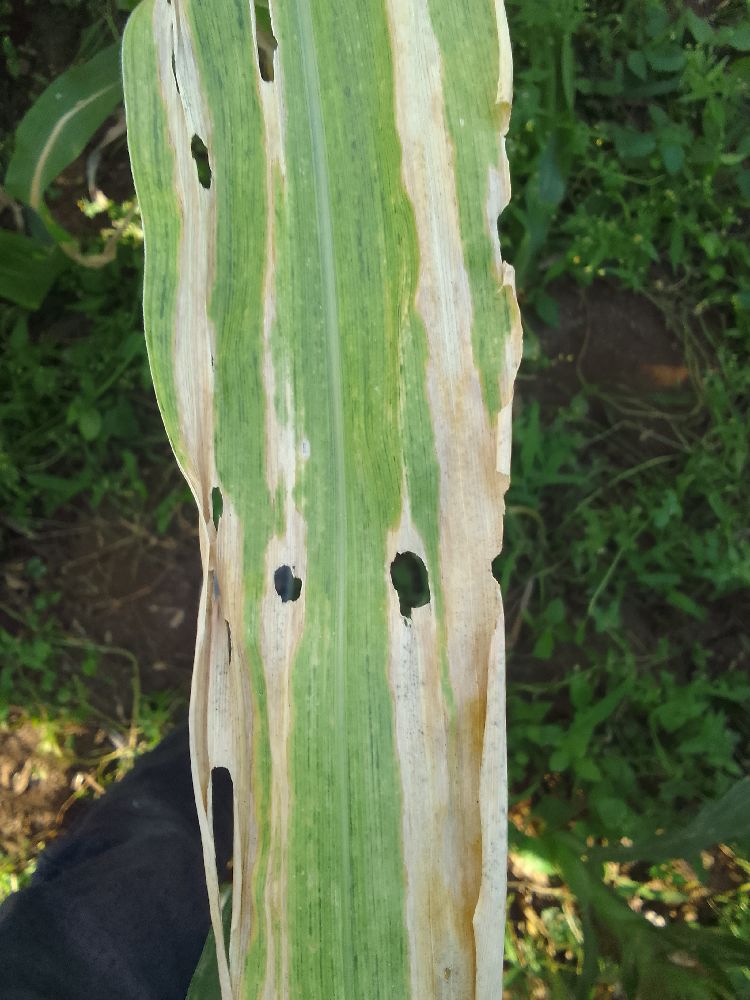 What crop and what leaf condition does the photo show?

maize, maize lethal necrosis
